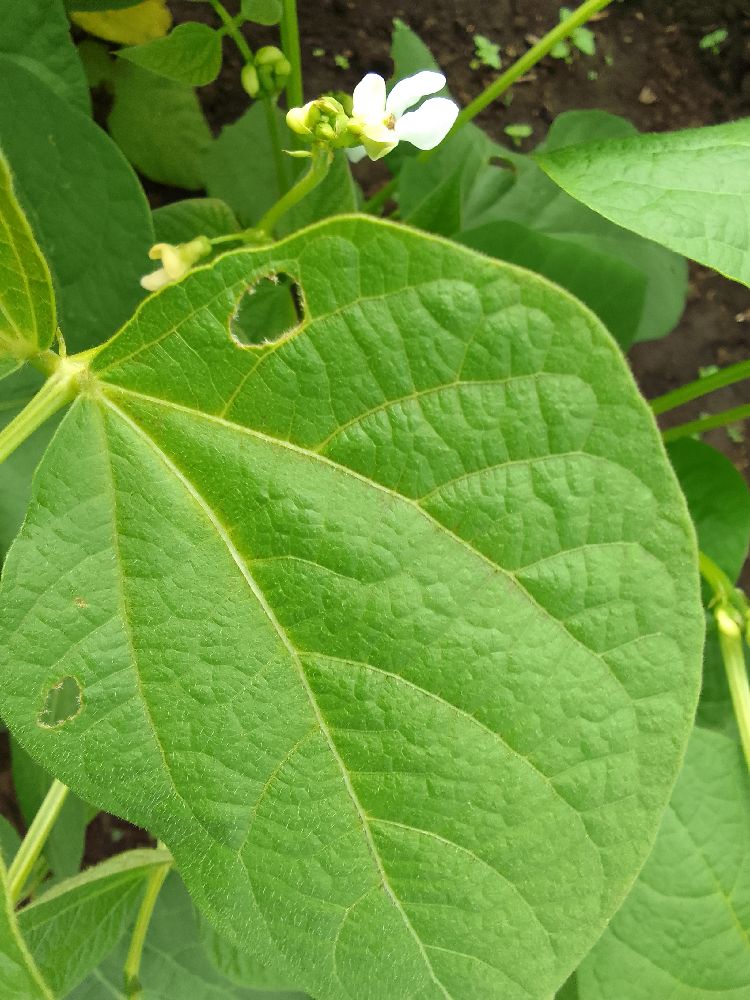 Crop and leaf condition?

common bean, healthy
